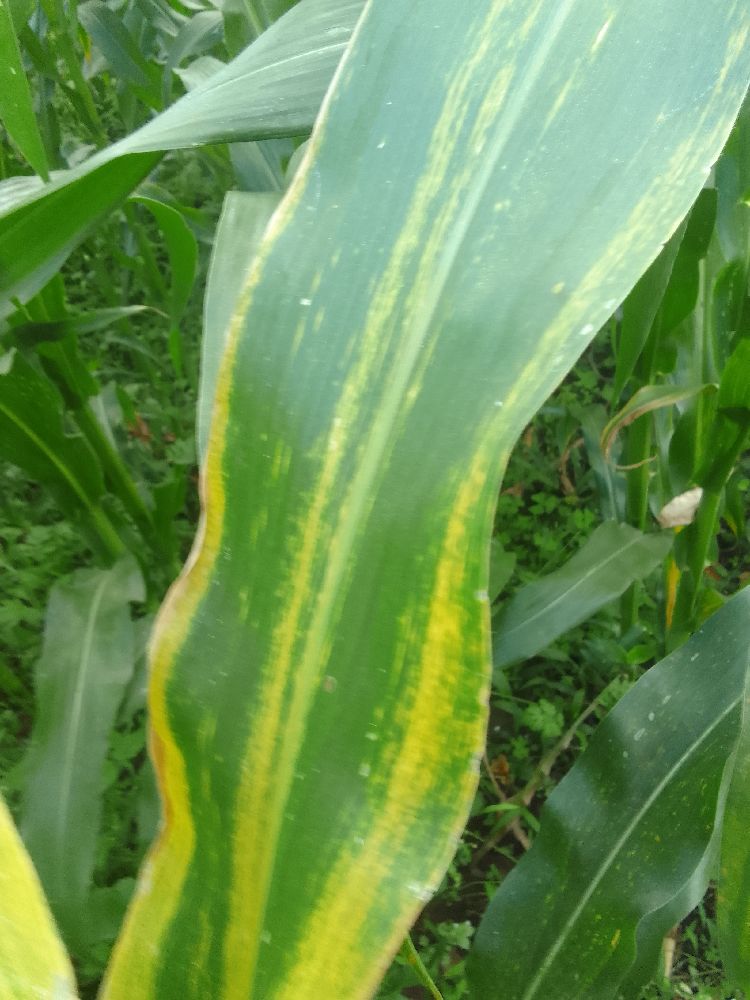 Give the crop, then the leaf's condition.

maize, maize lethal necrosis
